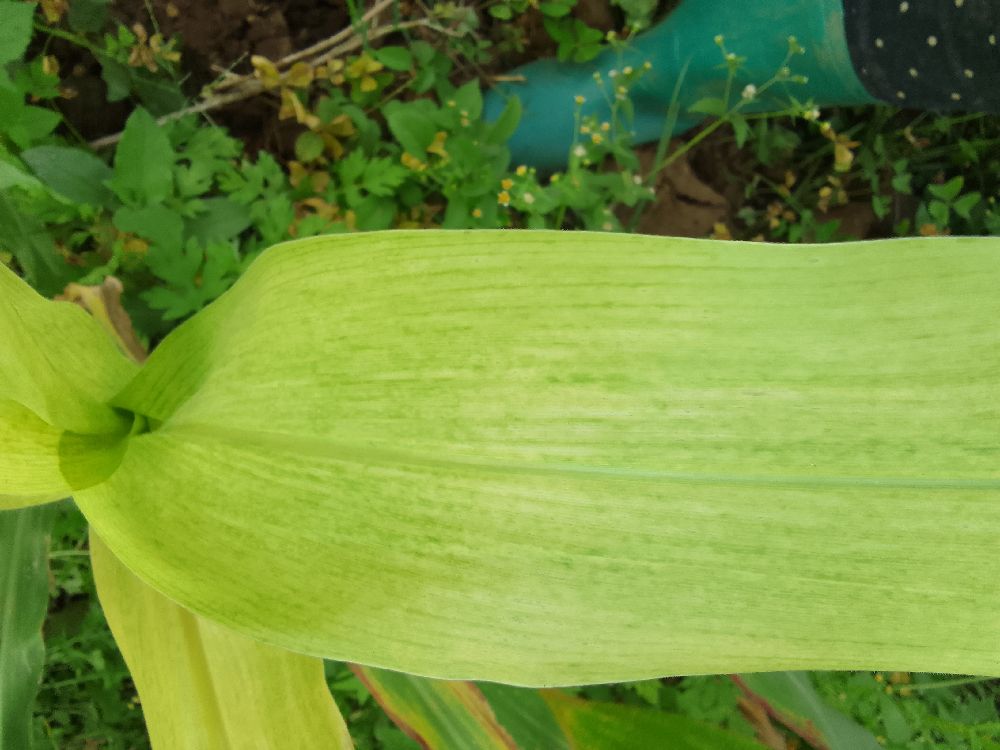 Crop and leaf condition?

maize, maize lethal necrosis
